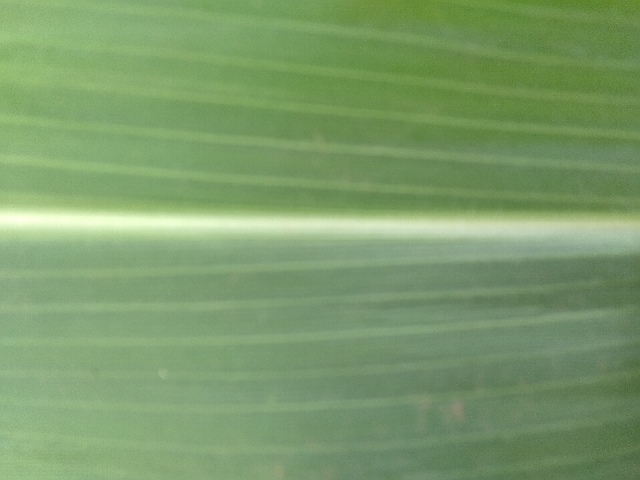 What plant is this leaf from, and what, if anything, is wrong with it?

maize, healthy
